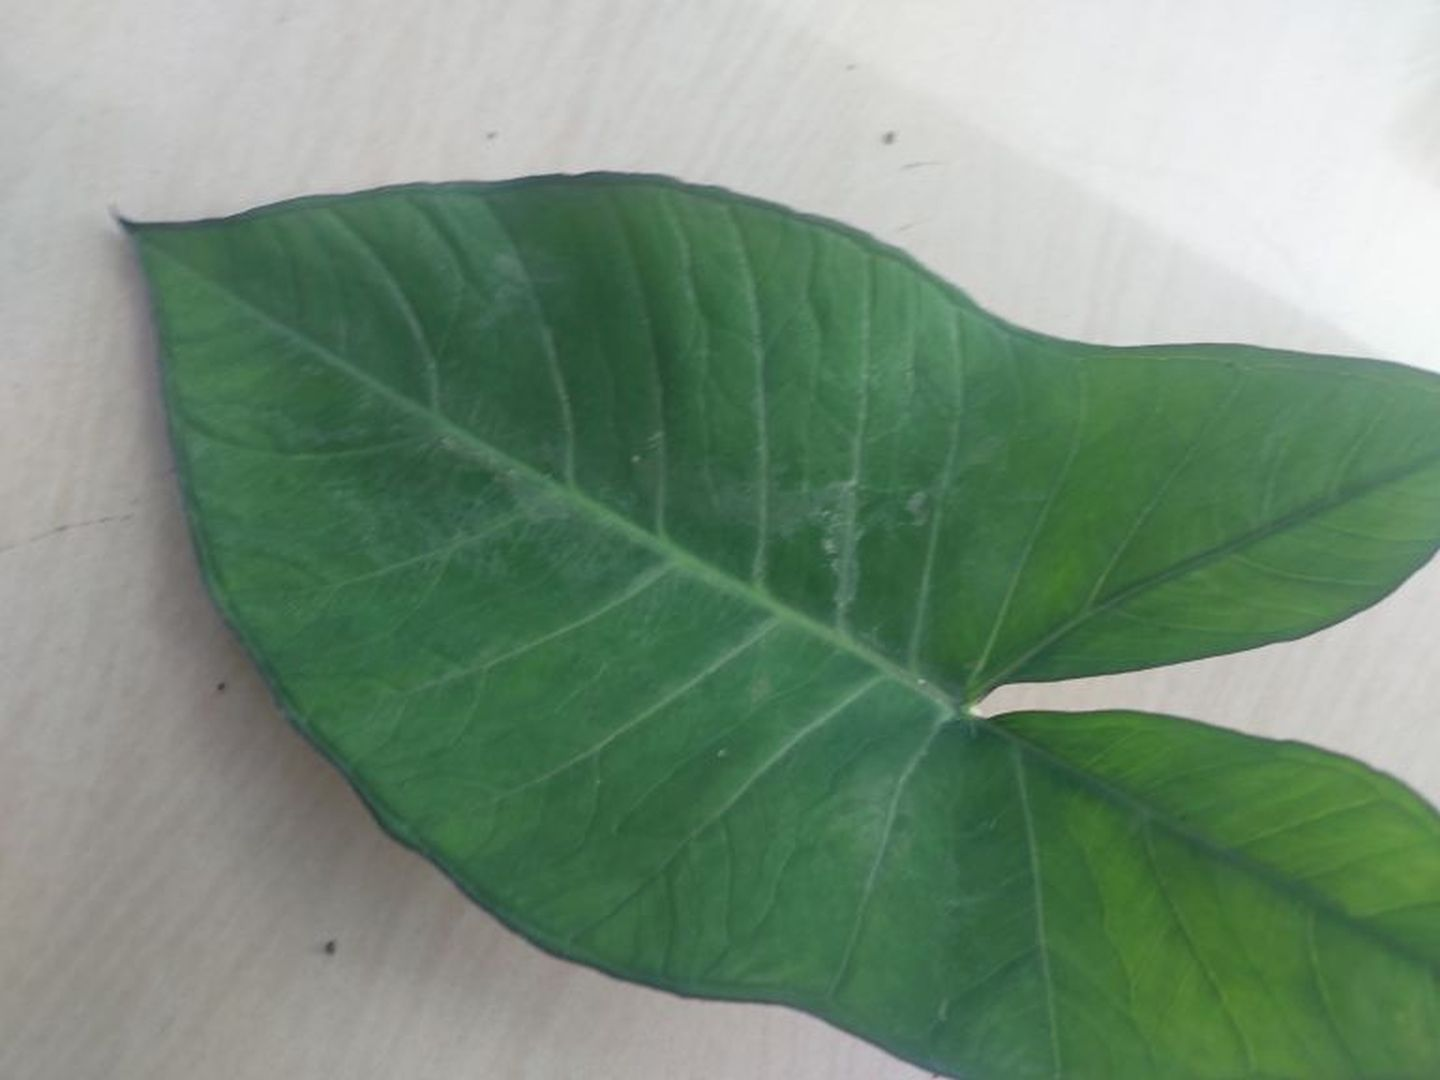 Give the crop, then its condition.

taro, healthy
